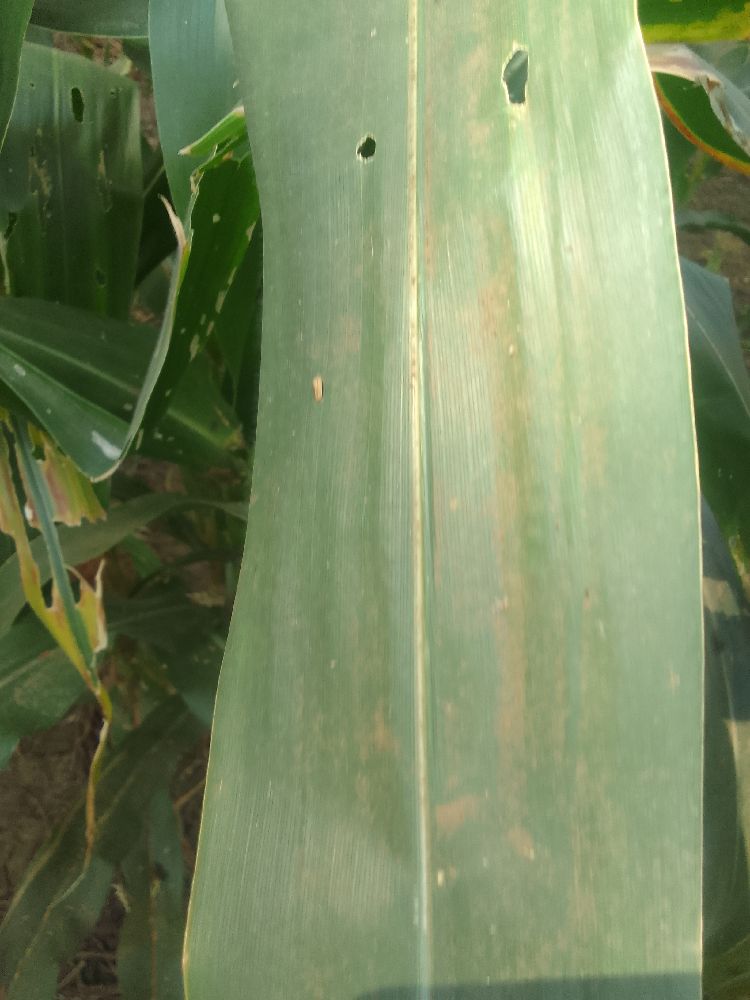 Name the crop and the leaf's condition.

maize, healthy
